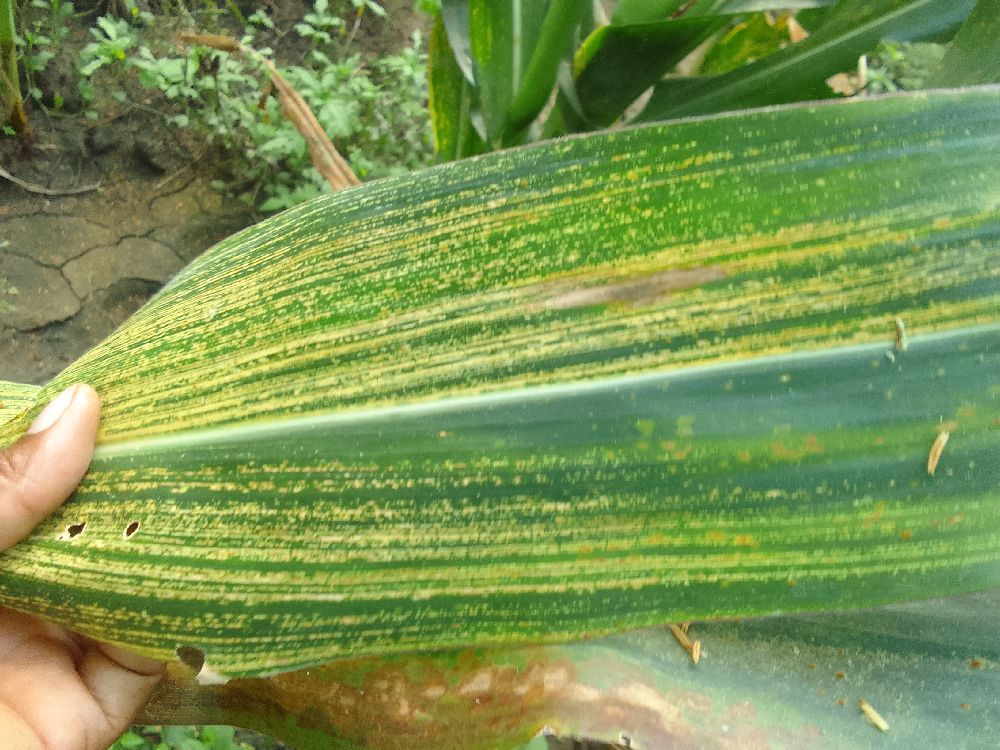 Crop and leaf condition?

maize, maize streak virus
